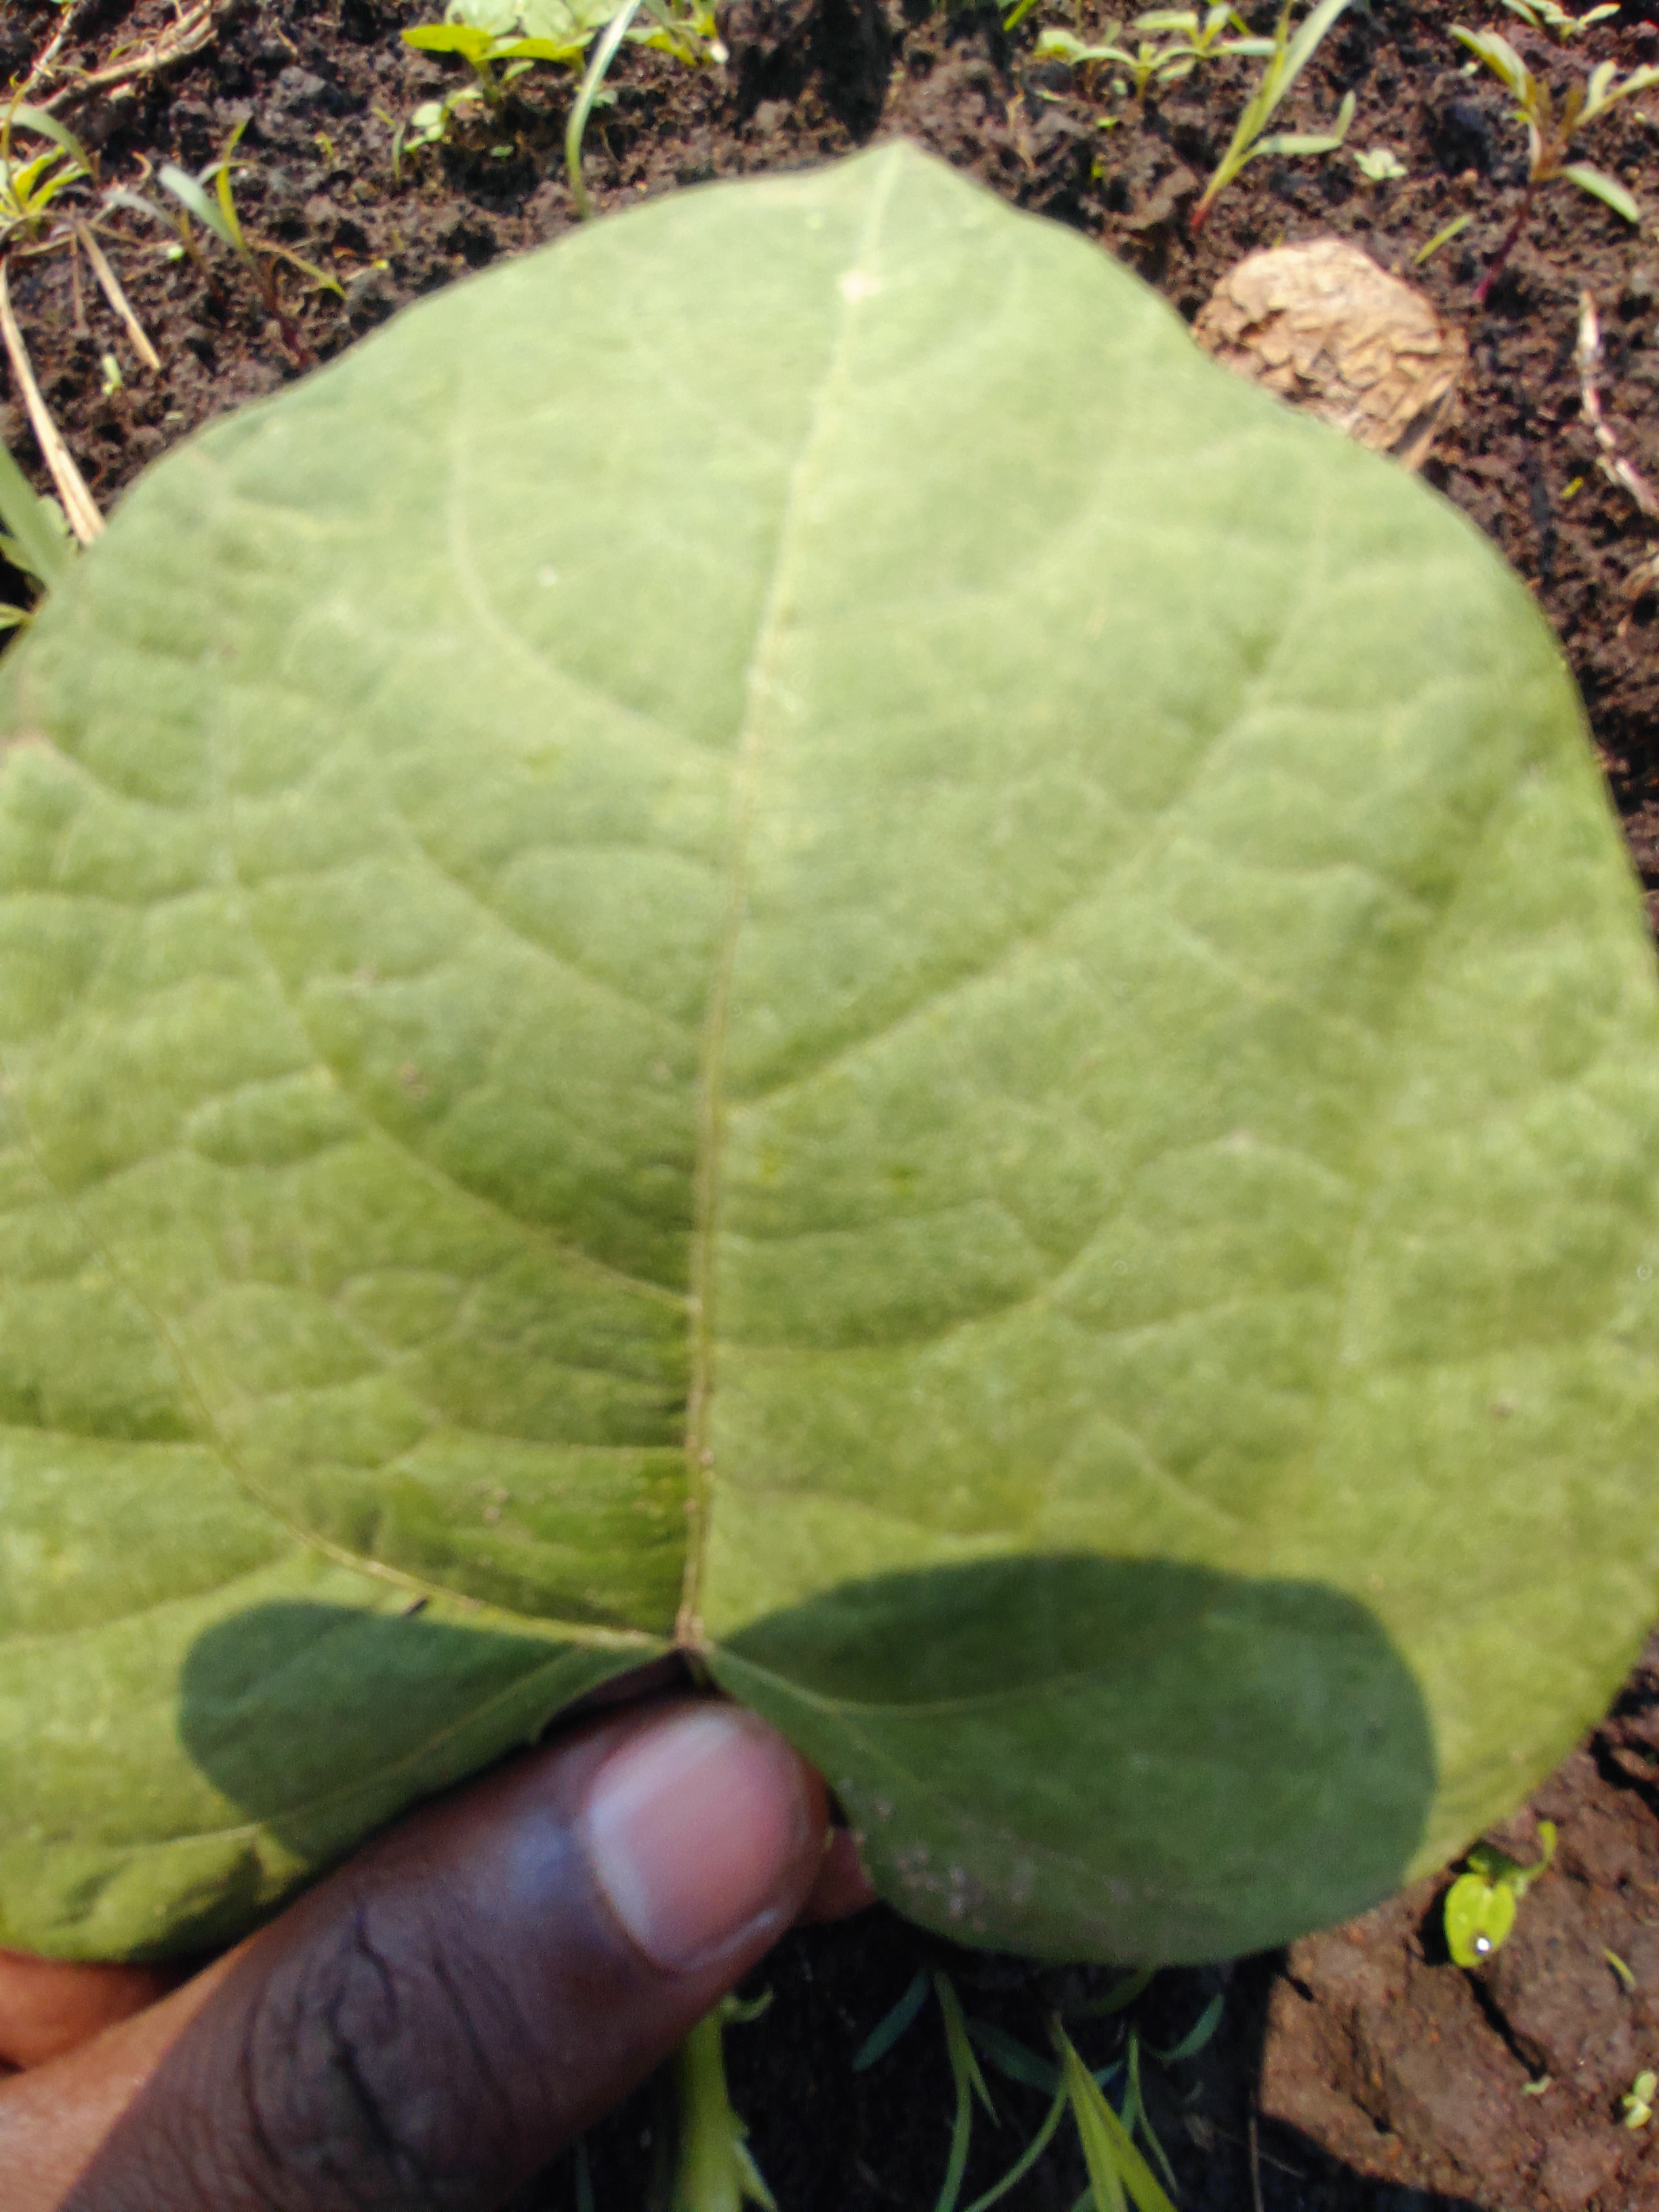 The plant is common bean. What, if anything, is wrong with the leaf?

healthy
